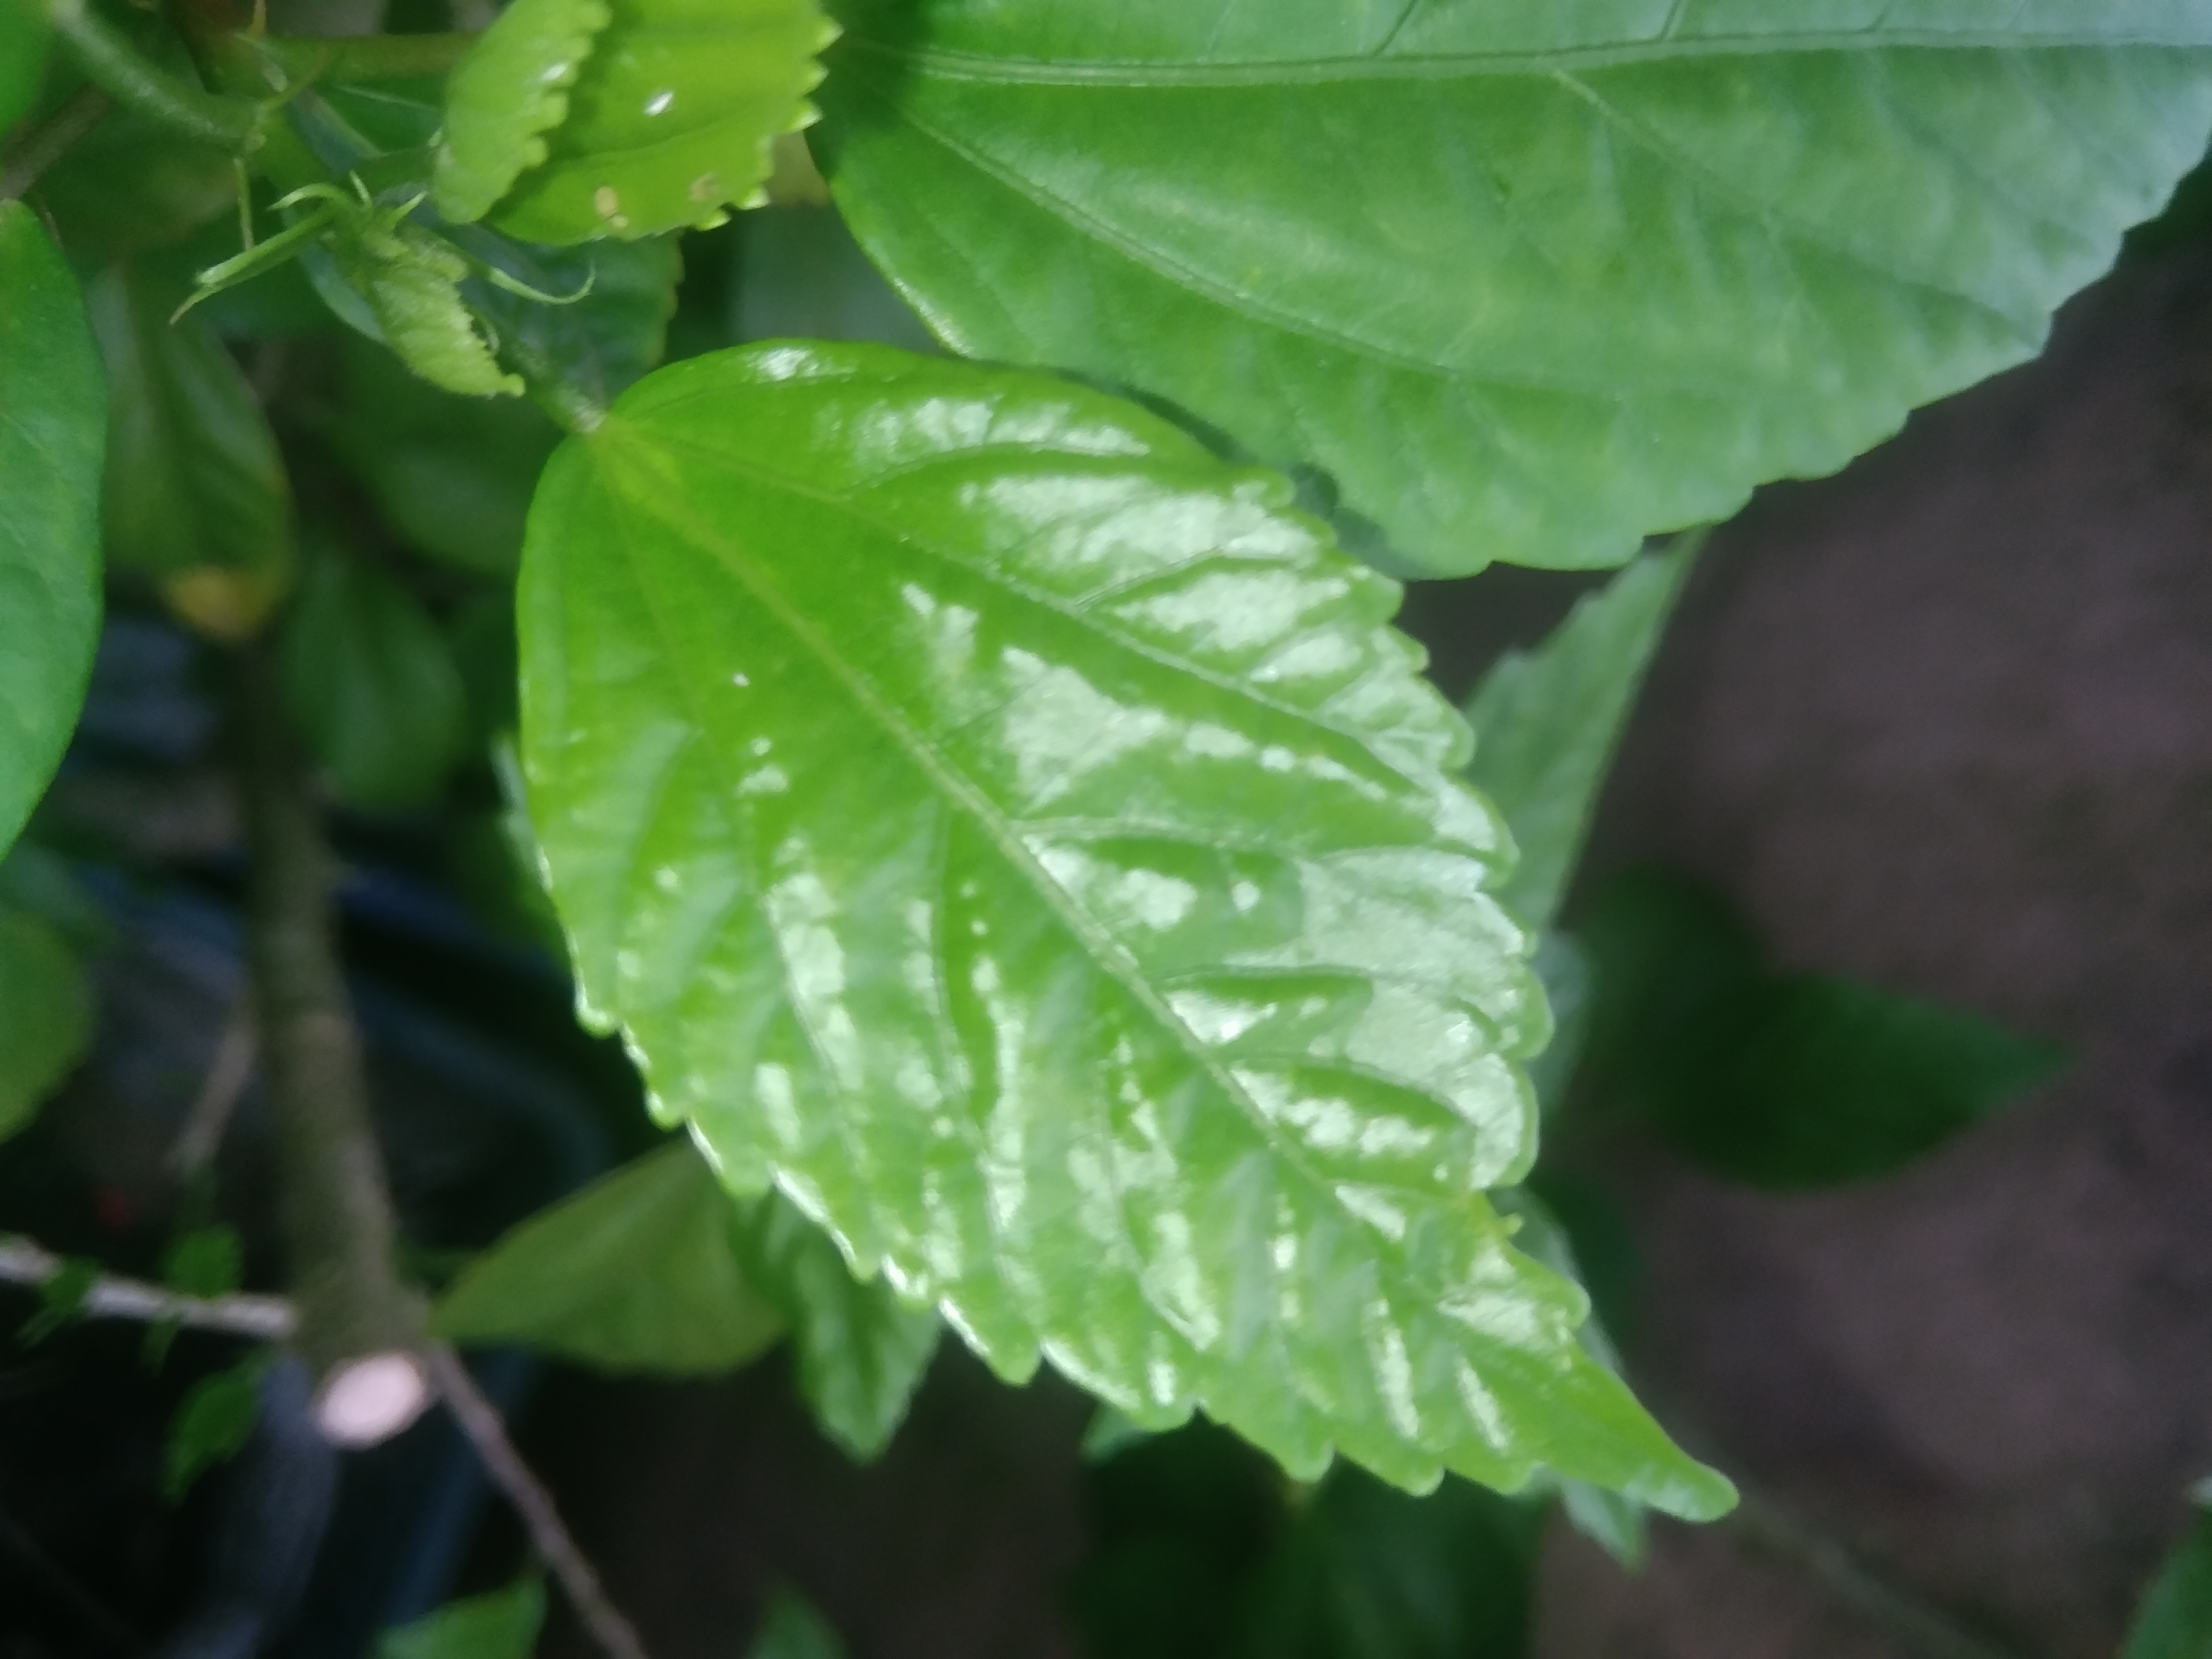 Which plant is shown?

hibiscus
